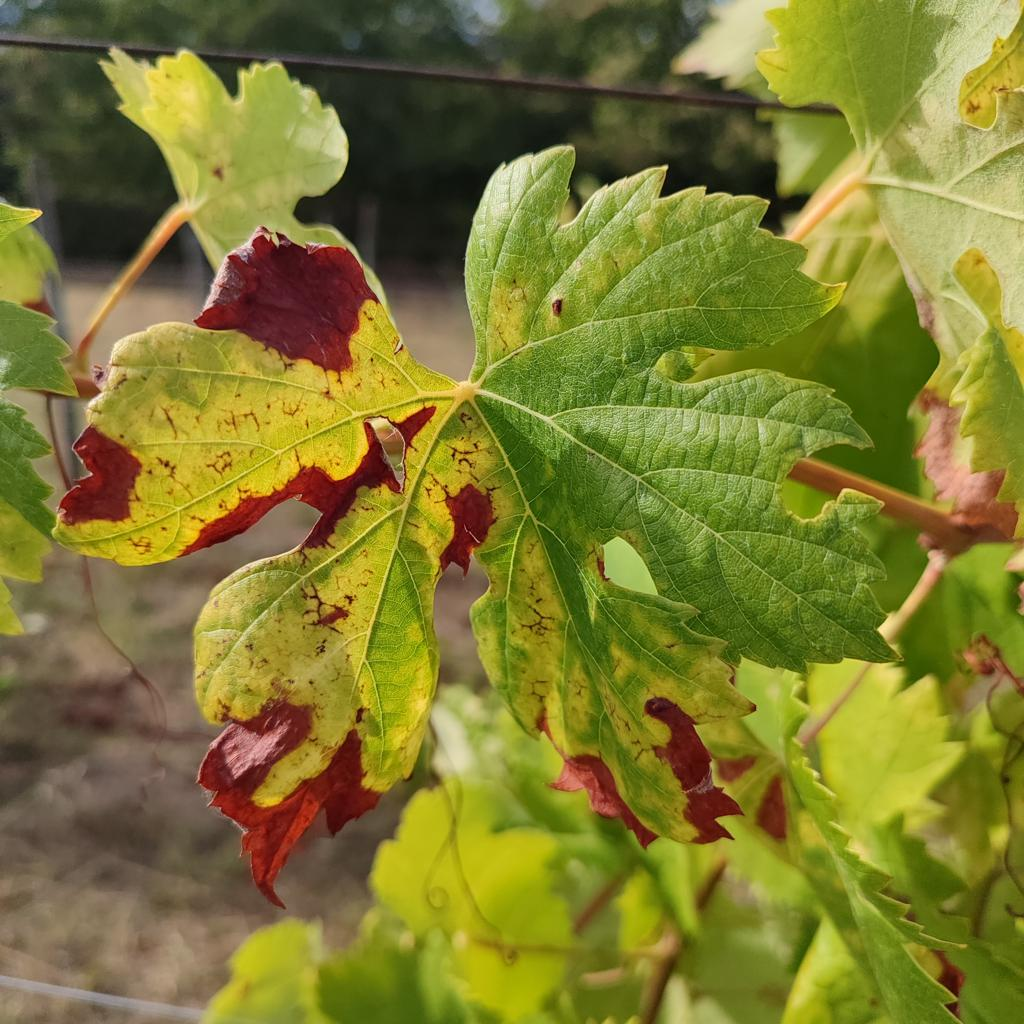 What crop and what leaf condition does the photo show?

grapevine, esca complex
